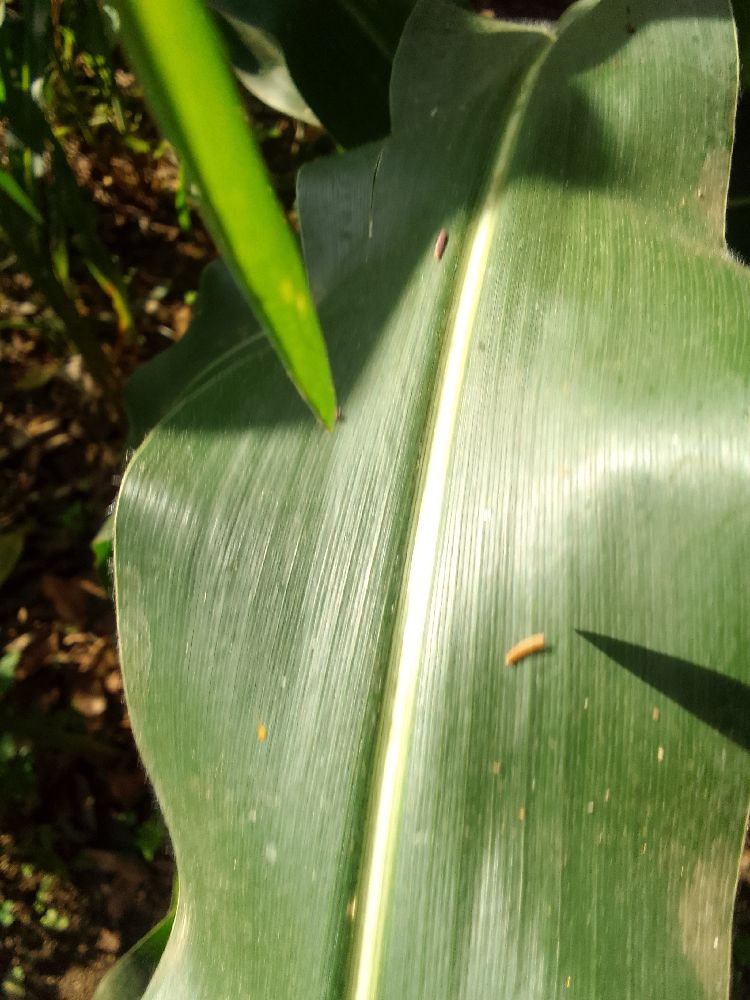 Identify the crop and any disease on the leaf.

maize, healthy
